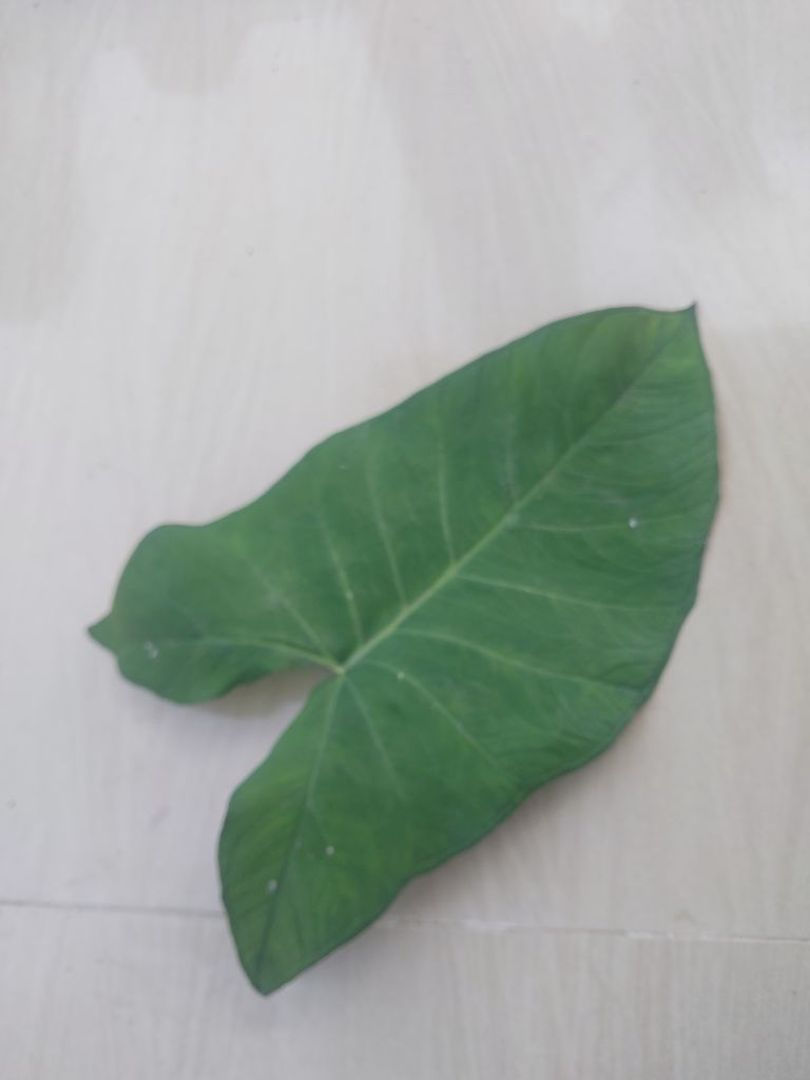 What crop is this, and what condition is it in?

taro, healthy
